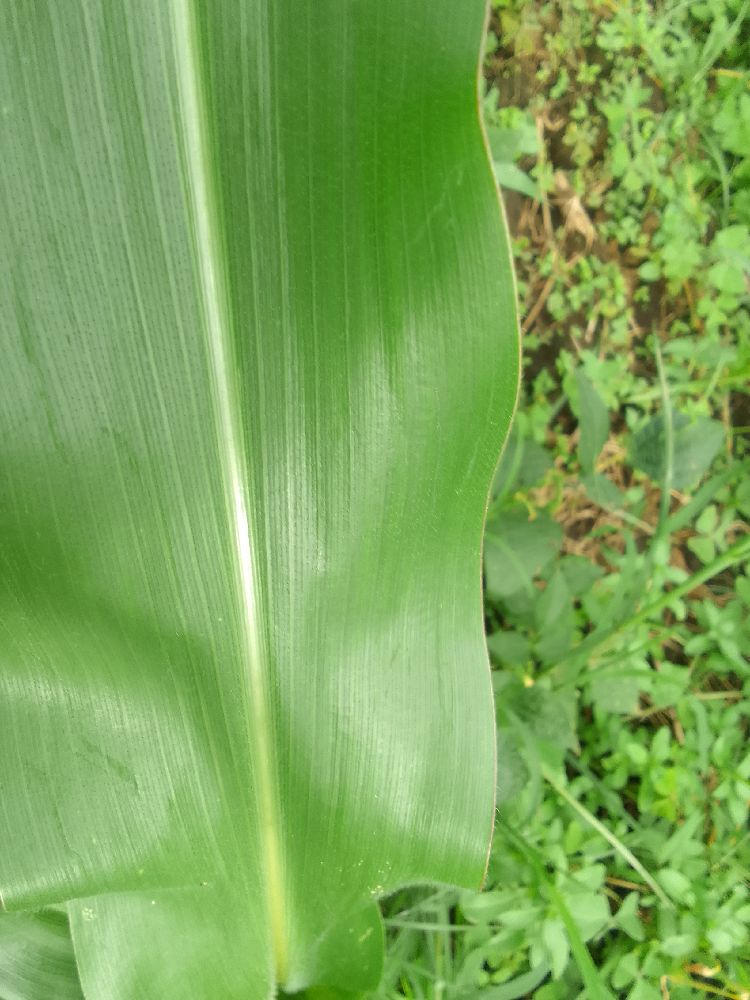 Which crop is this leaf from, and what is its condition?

maize, healthy
